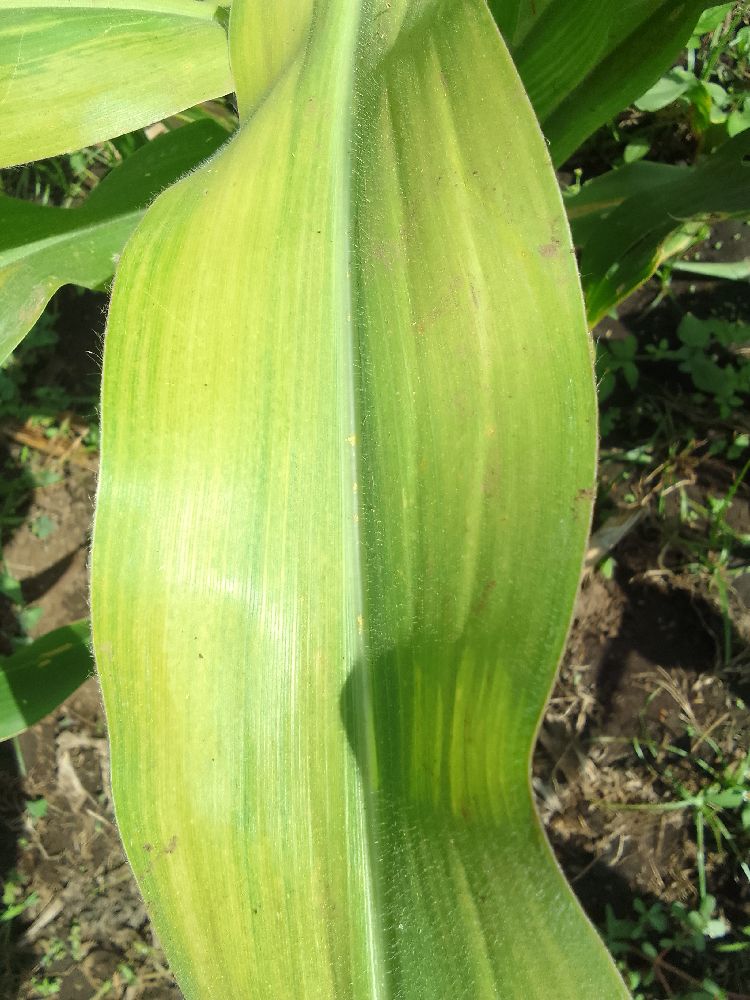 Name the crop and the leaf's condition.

maize, maize lethal necrosis
